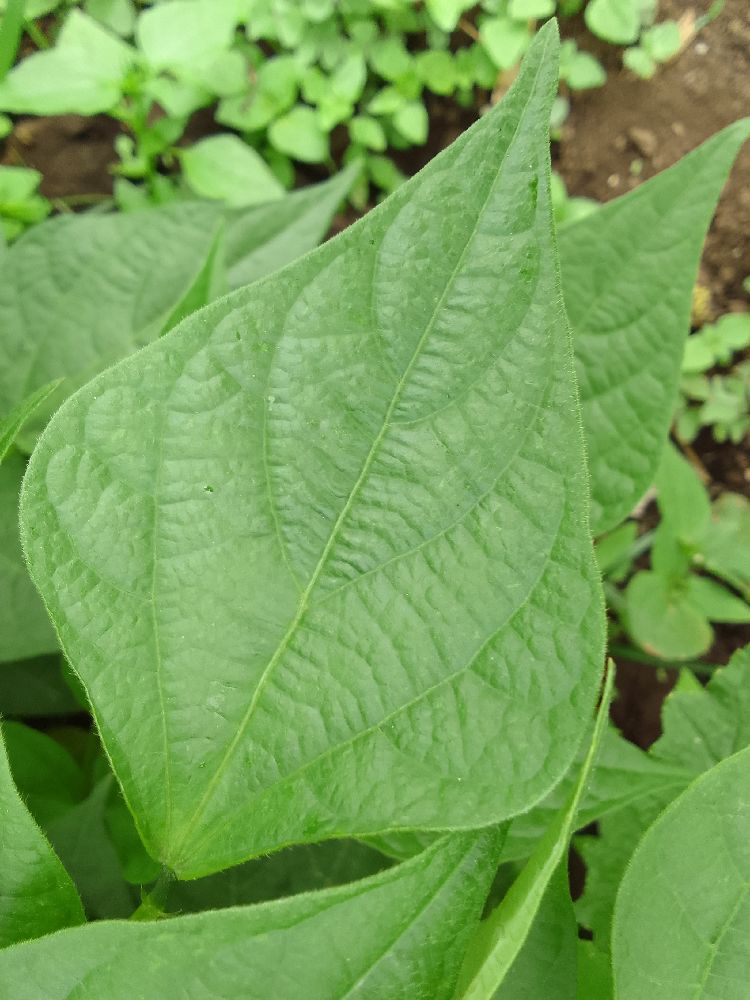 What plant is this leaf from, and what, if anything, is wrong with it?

common bean, healthy
